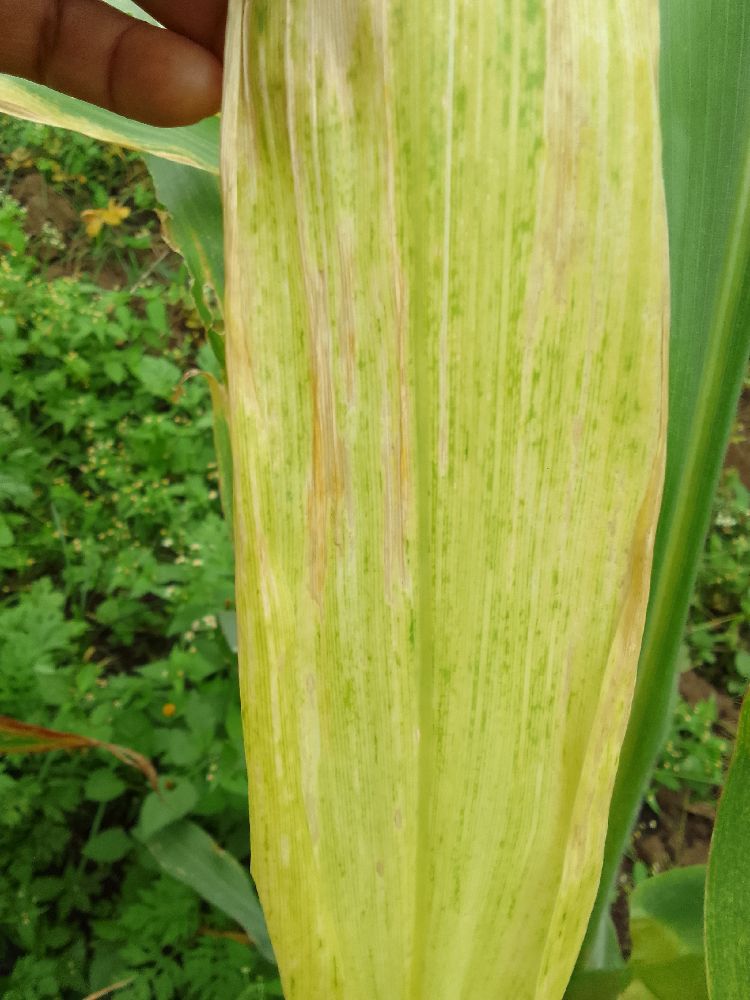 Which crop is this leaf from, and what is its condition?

maize, maize lethal necrosis
